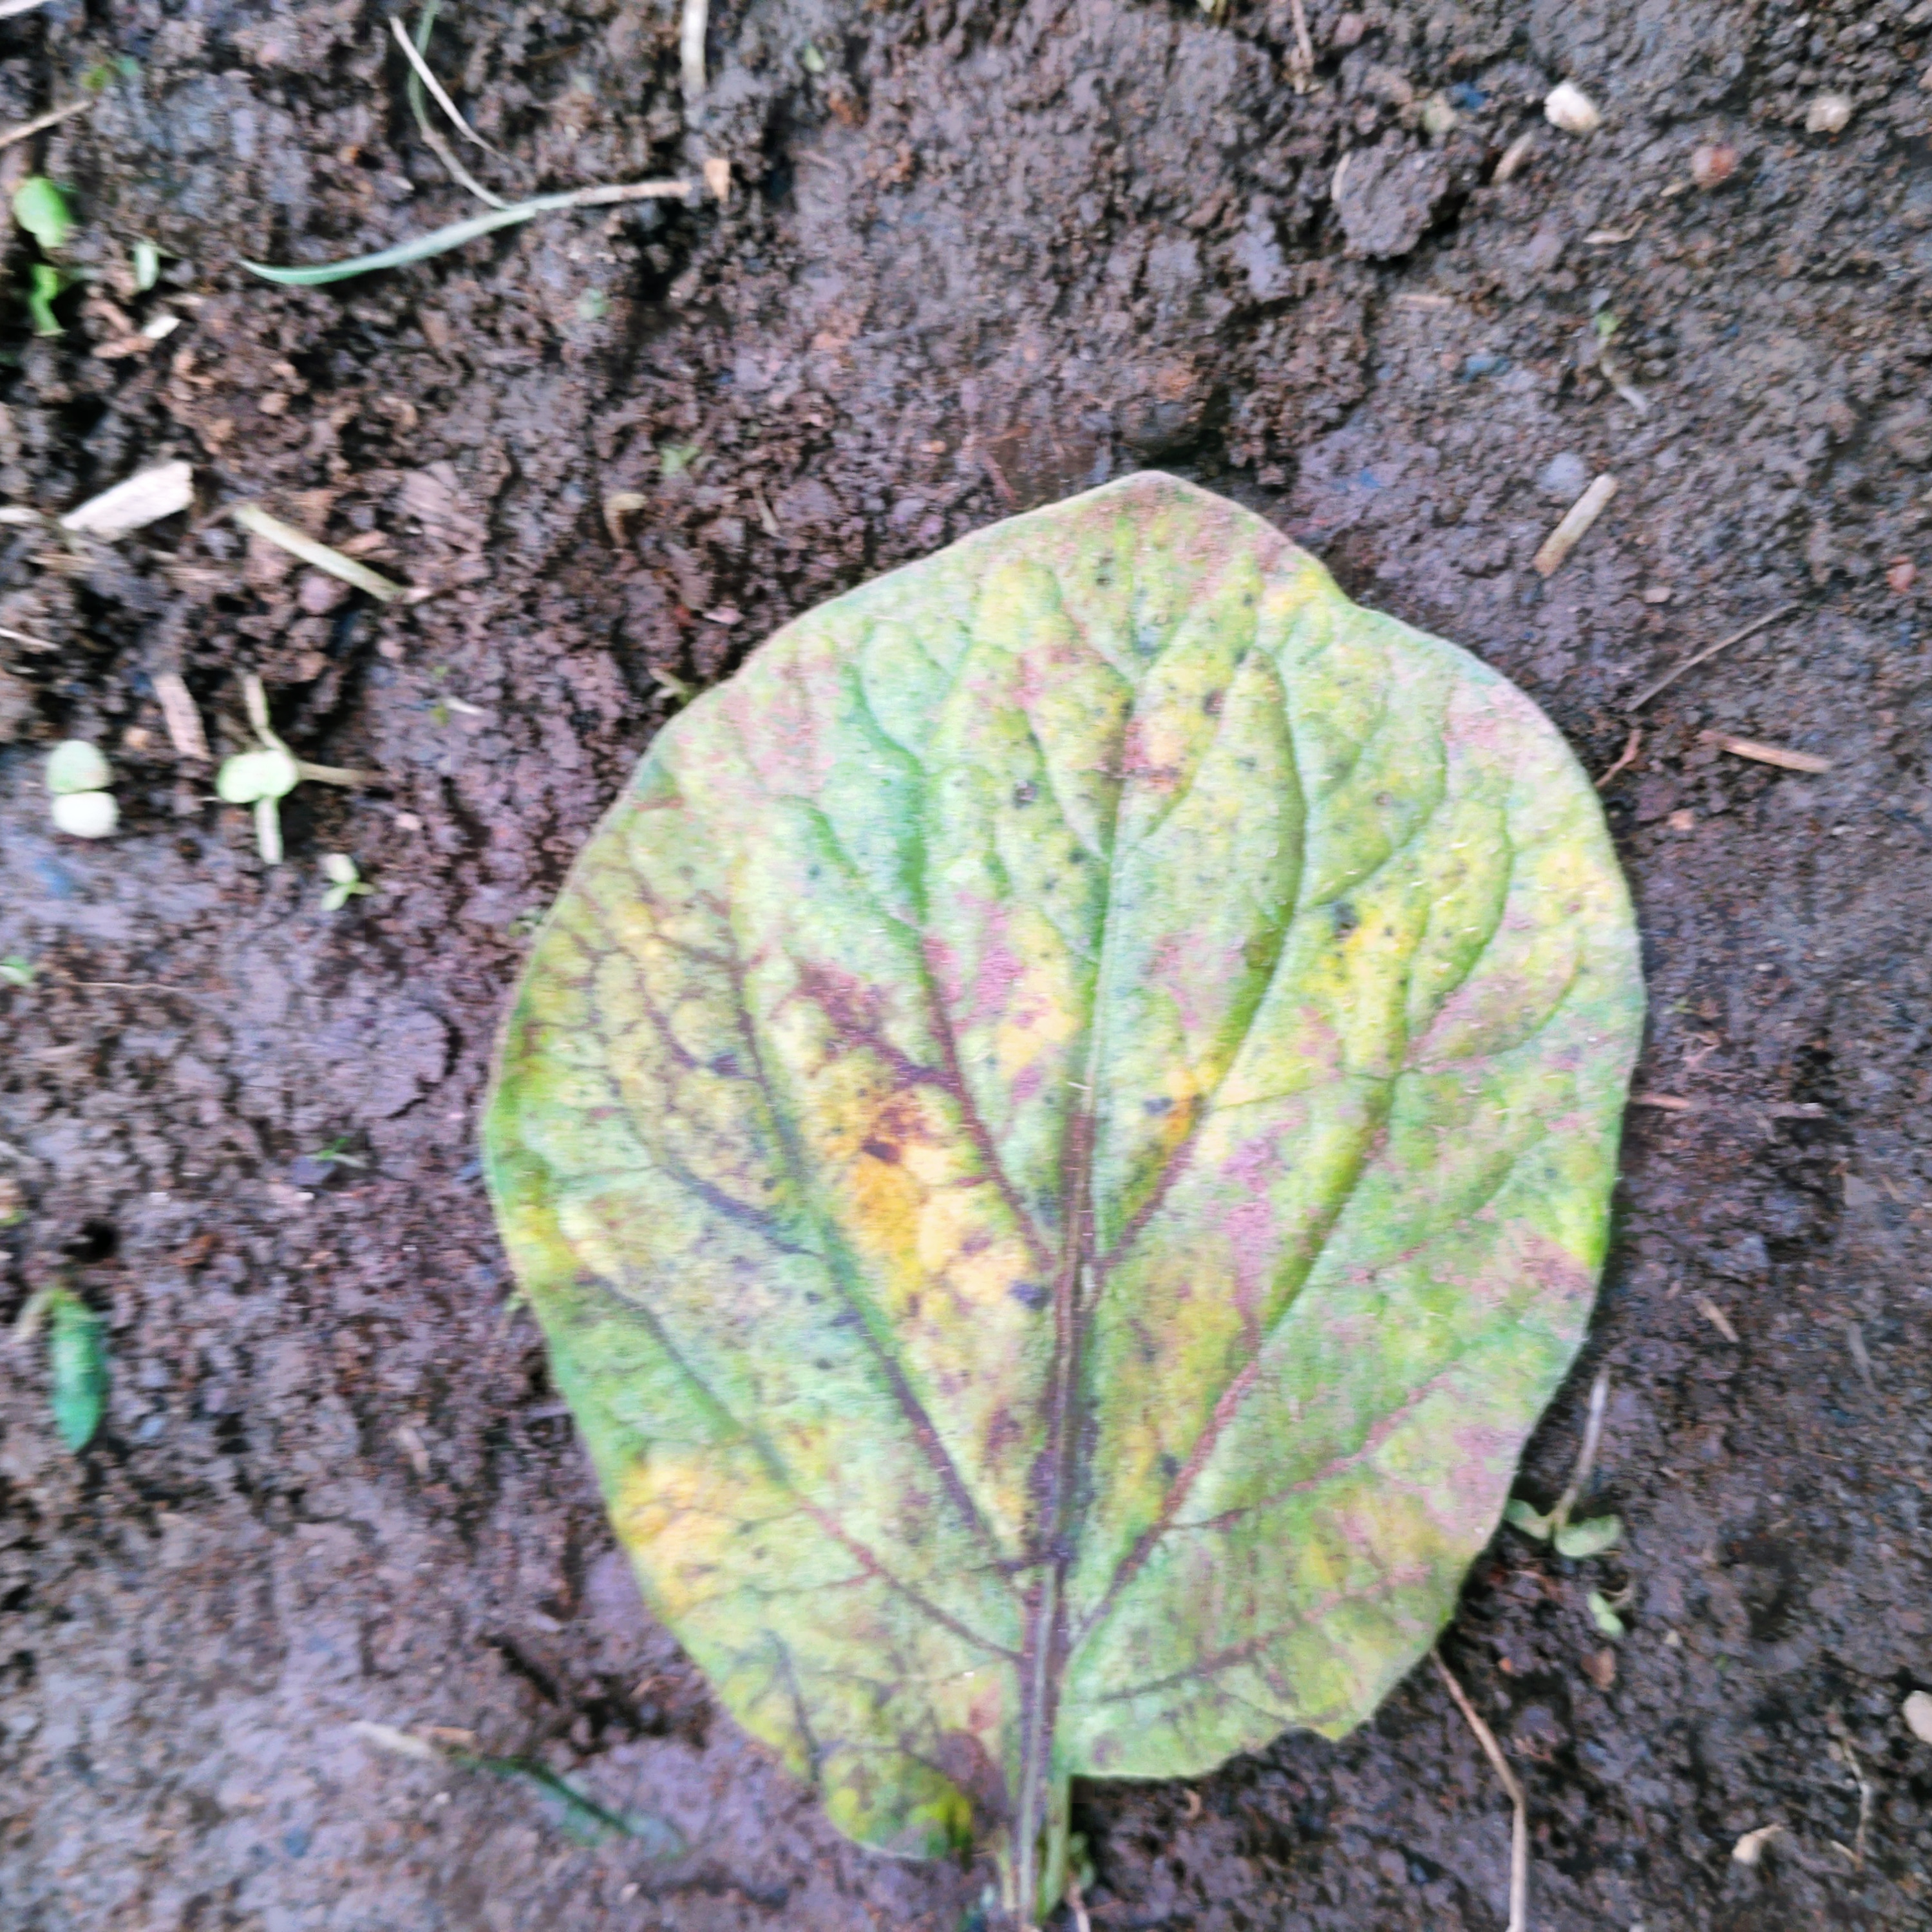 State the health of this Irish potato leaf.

late blight
